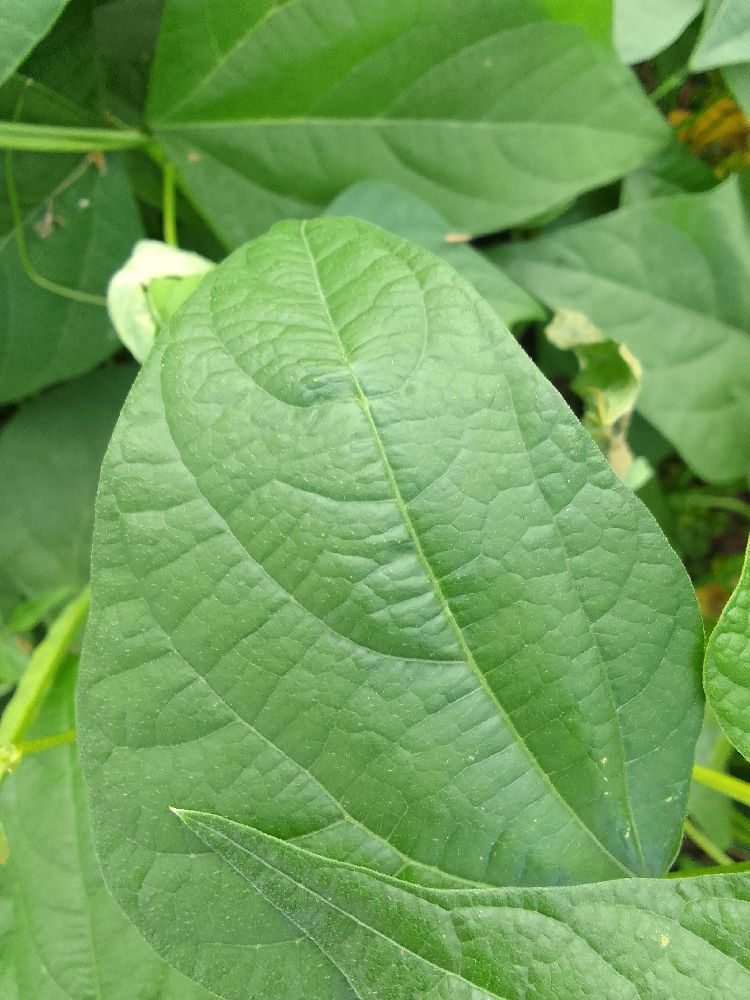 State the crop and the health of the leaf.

common bean, healthy
